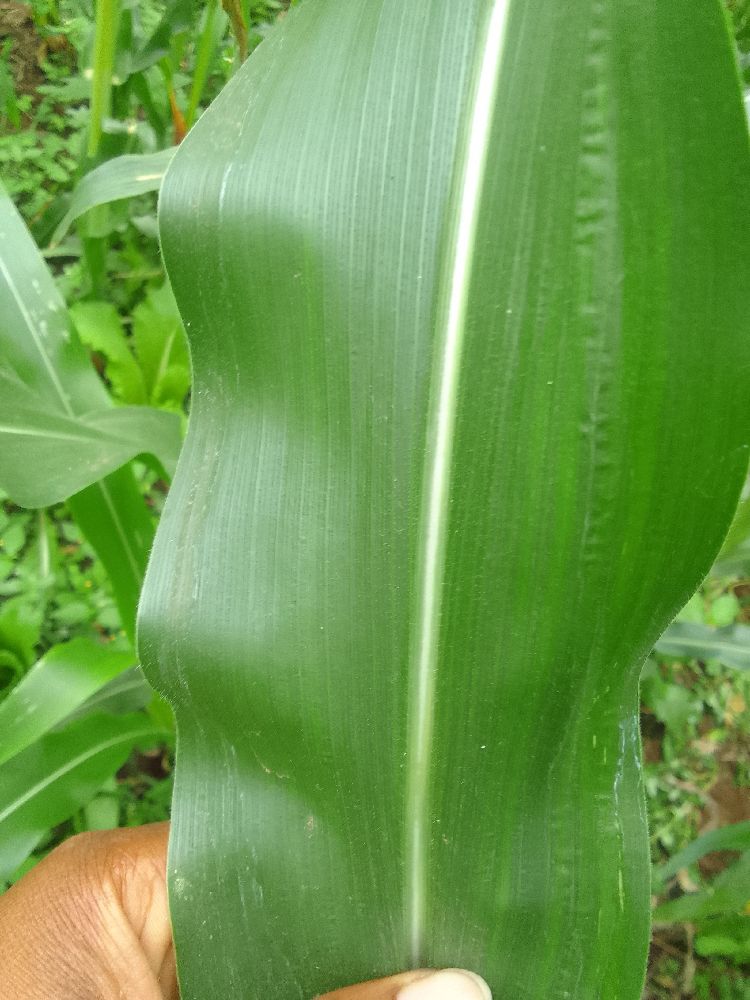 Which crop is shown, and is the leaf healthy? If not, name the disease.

maize, healthy
